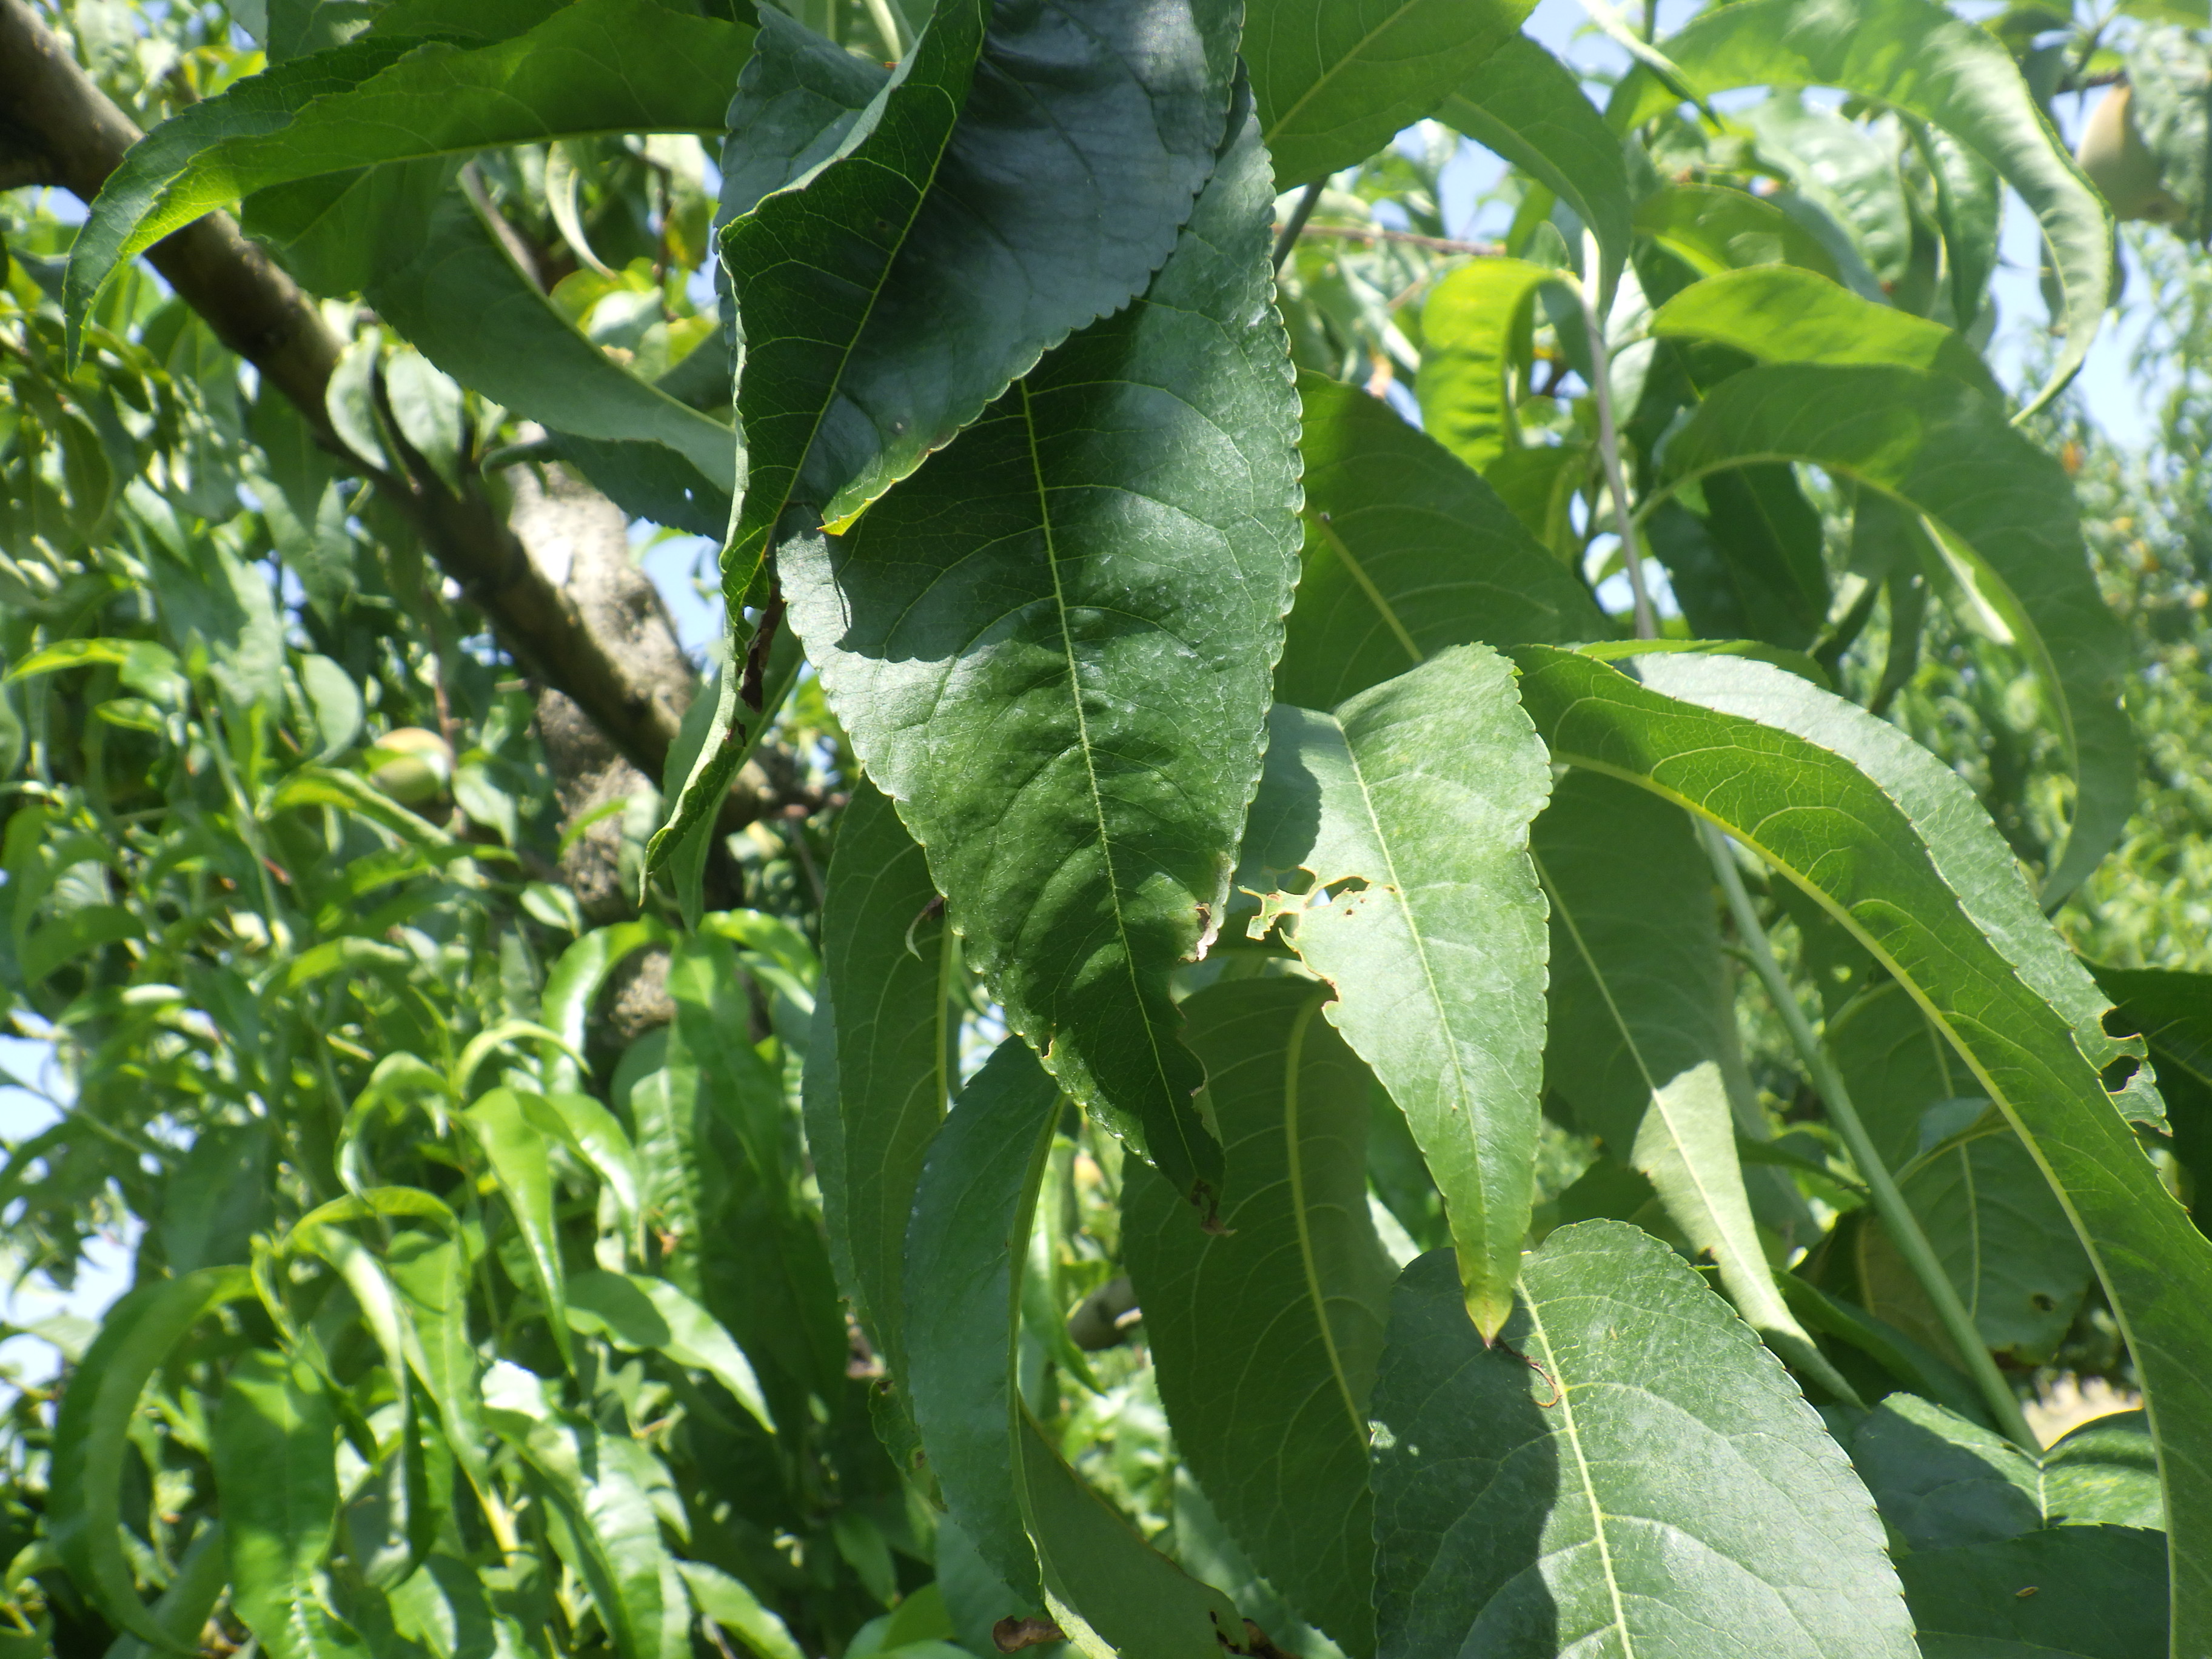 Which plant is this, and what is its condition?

peach, shot hole disease
